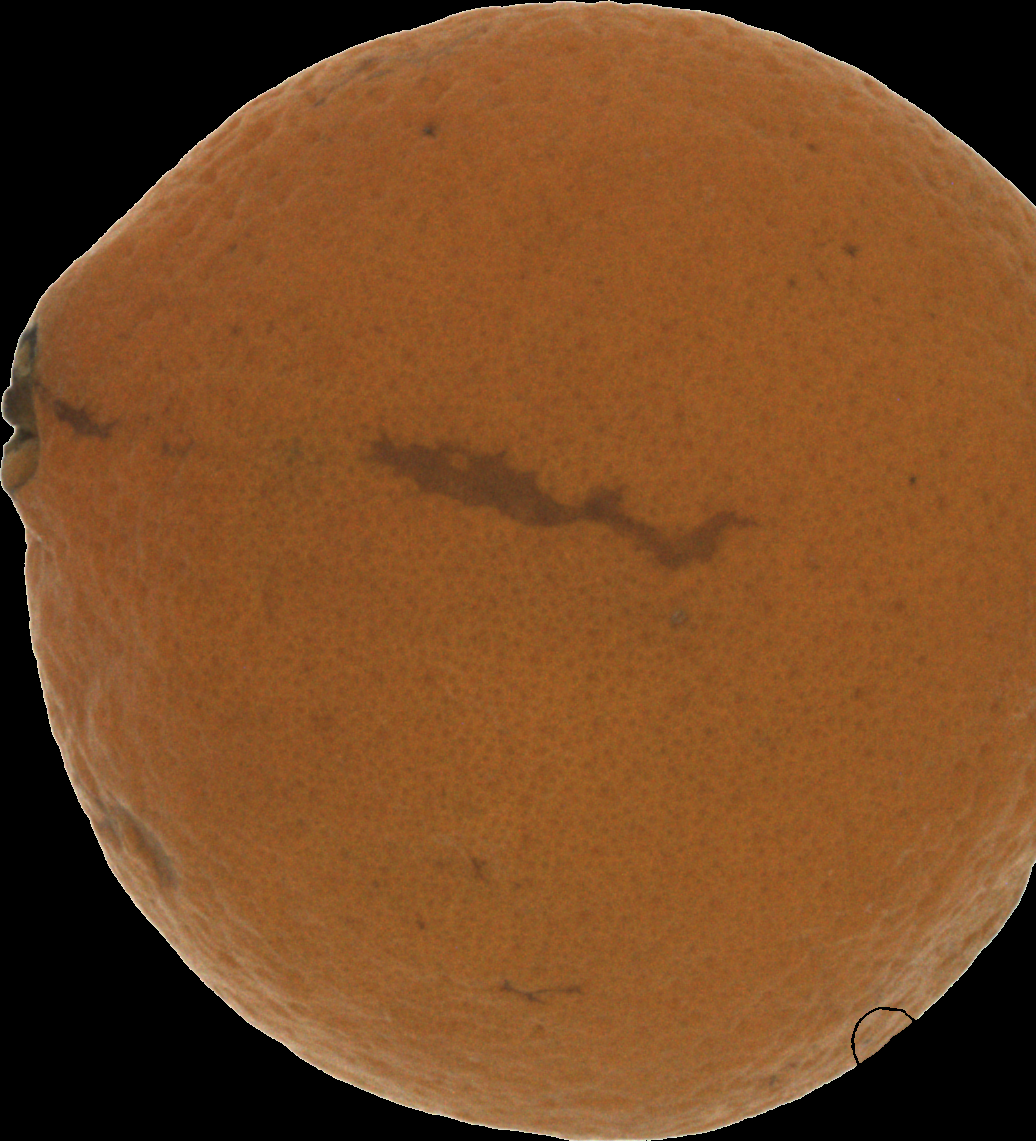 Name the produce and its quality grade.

orange, bad
